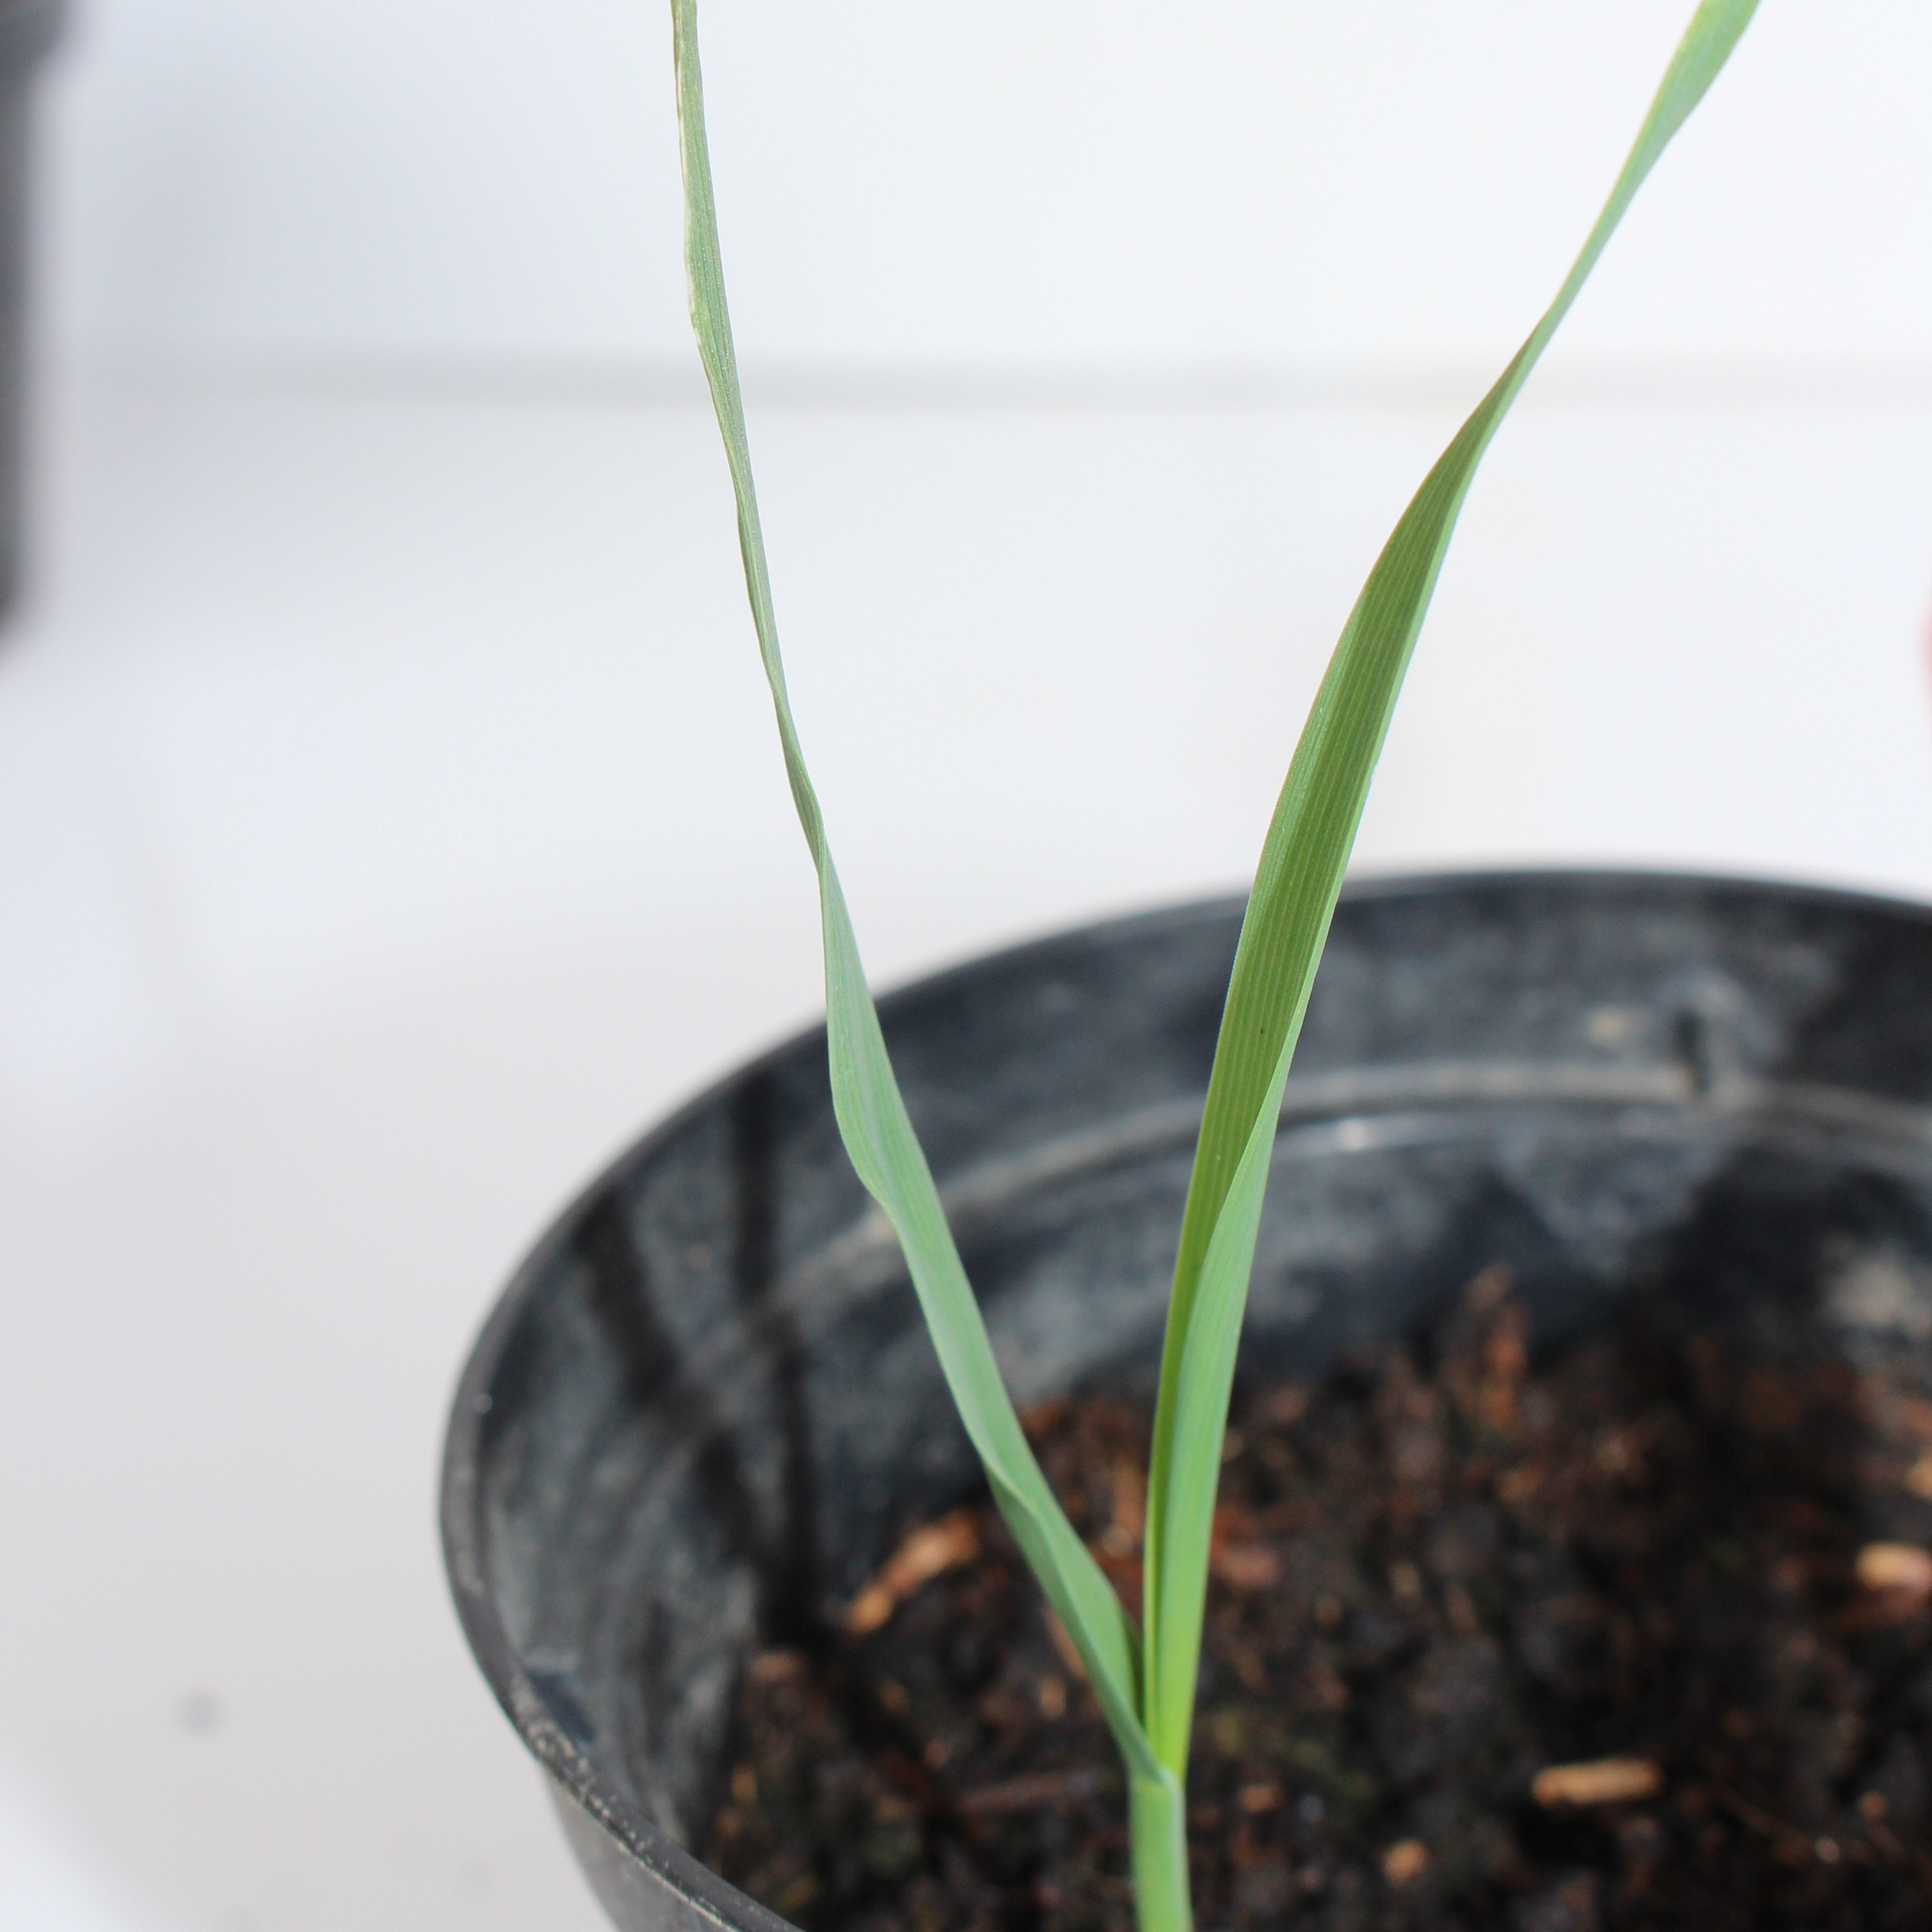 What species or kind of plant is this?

Avena sterilis
